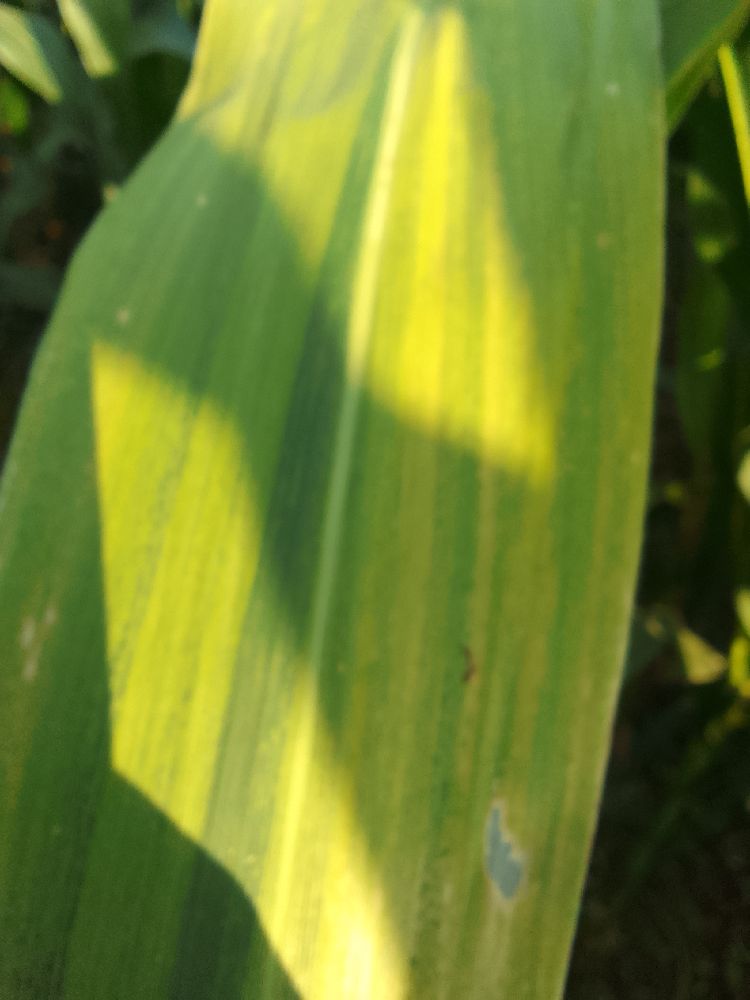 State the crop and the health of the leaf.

maize, maize lethal necrosis
